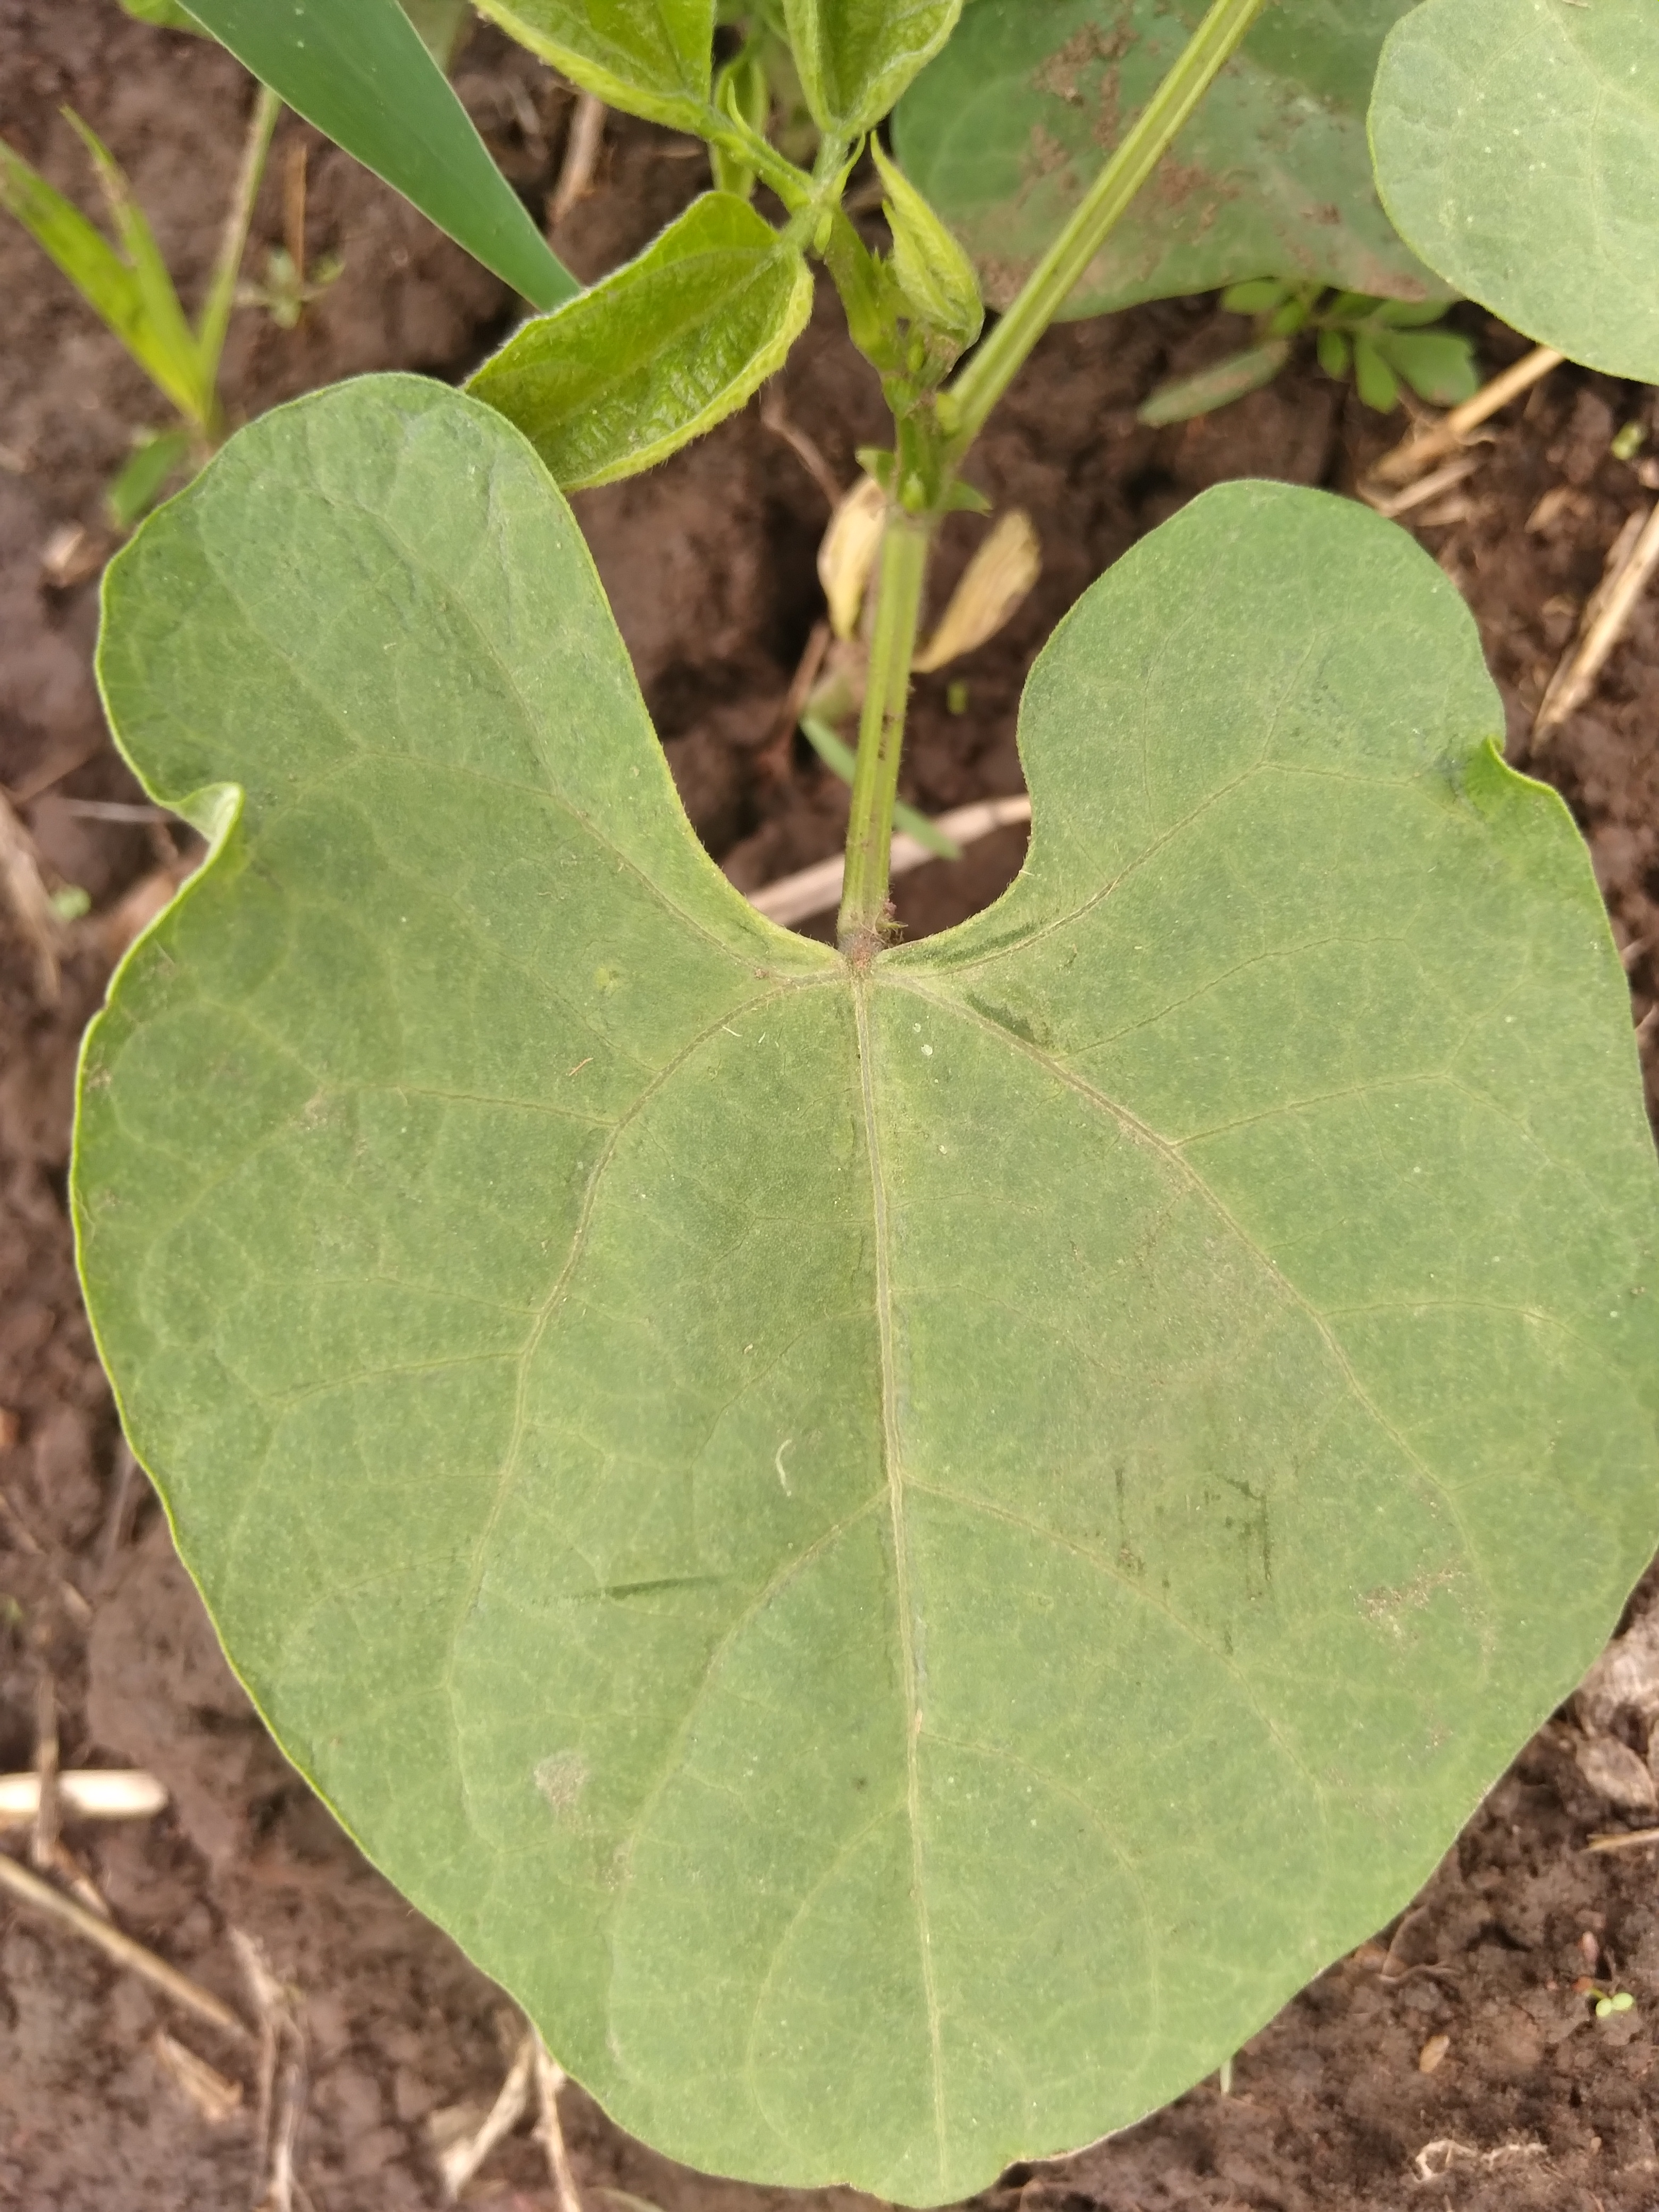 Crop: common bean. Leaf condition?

healthy
